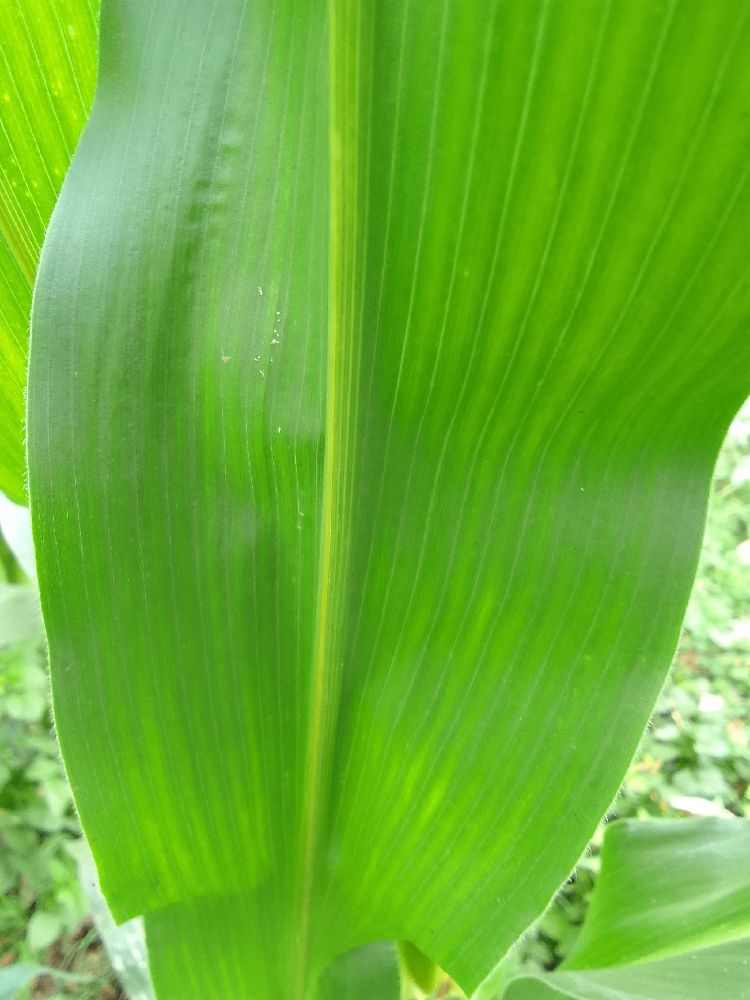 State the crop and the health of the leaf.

maize, healthy
